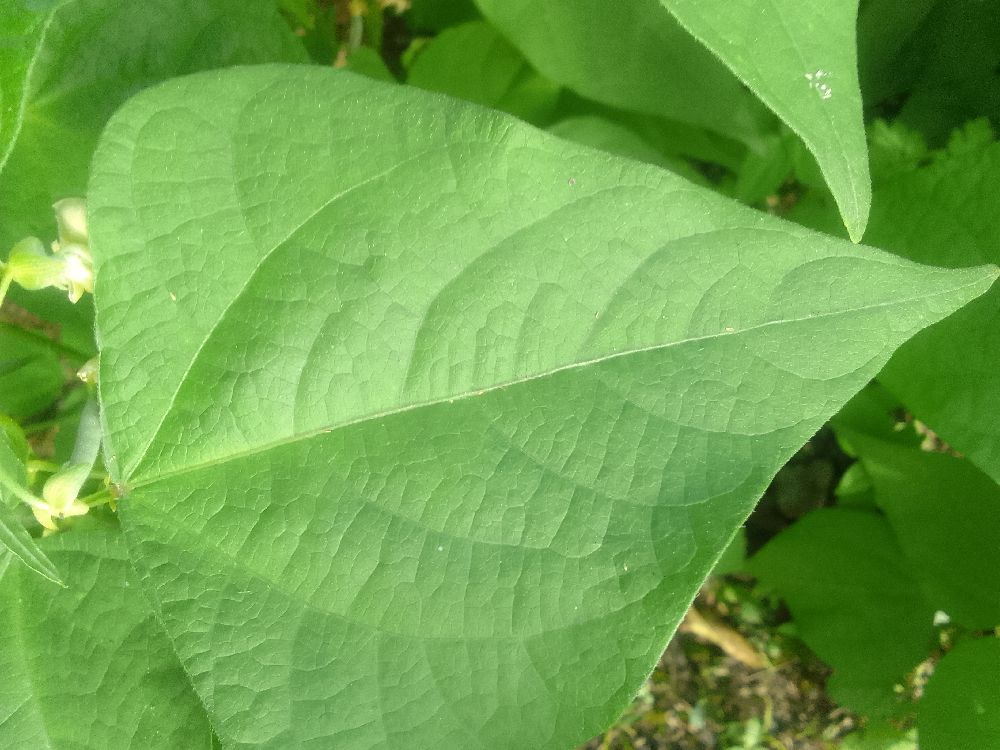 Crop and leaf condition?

common bean, healthy
